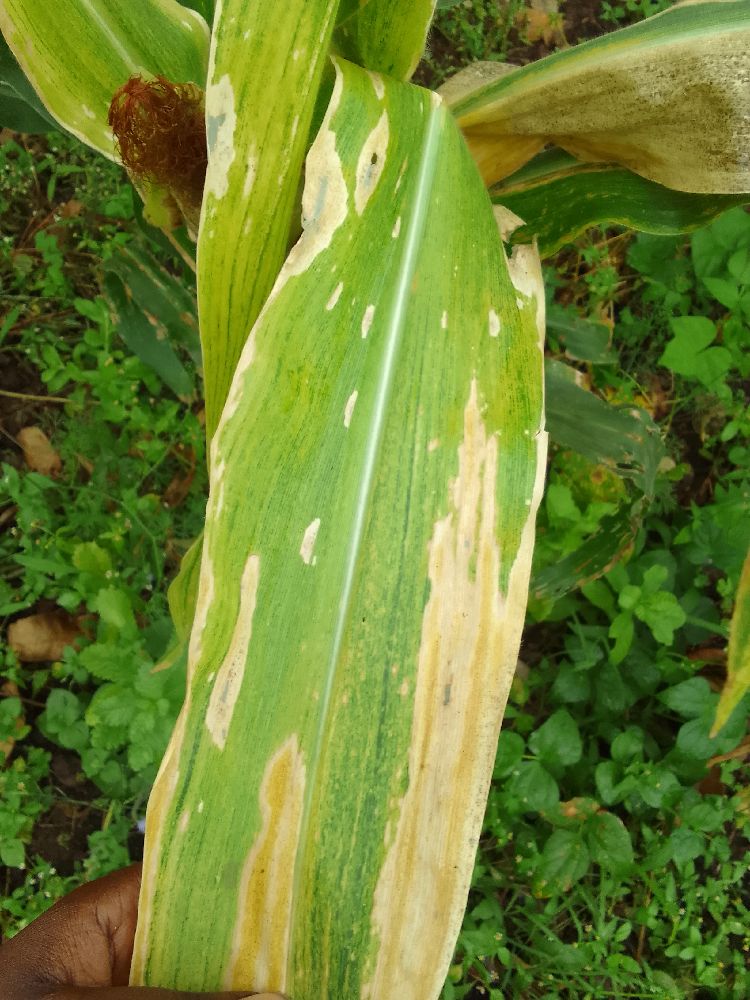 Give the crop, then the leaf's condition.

maize, maize lethal necrosis
